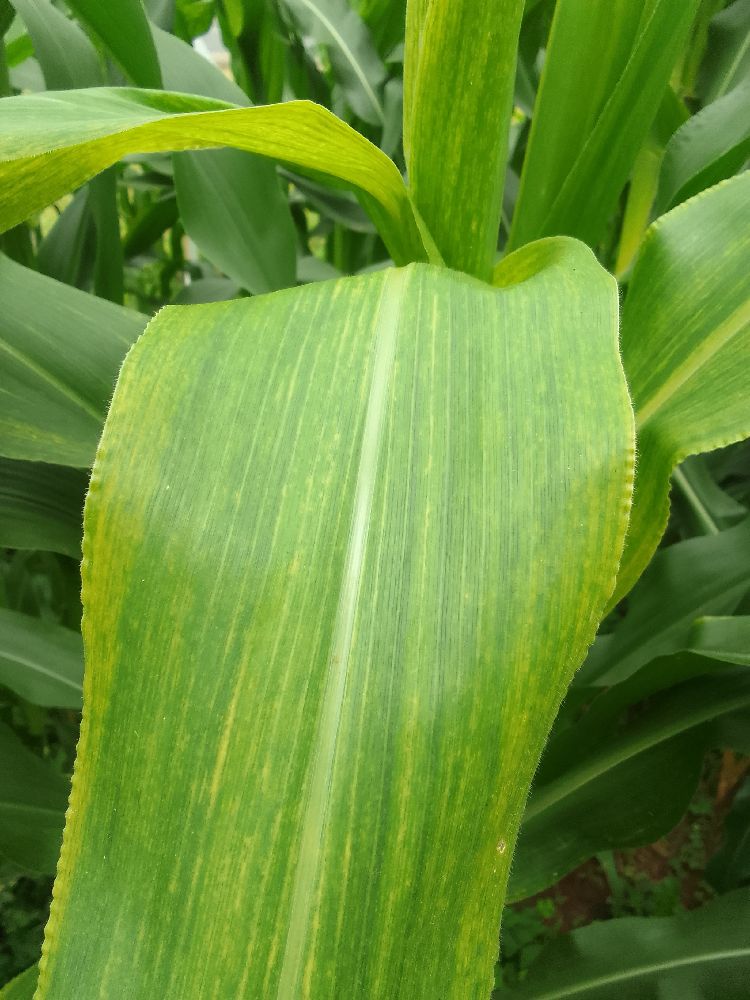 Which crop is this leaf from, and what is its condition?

maize, maize lethal necrosis
